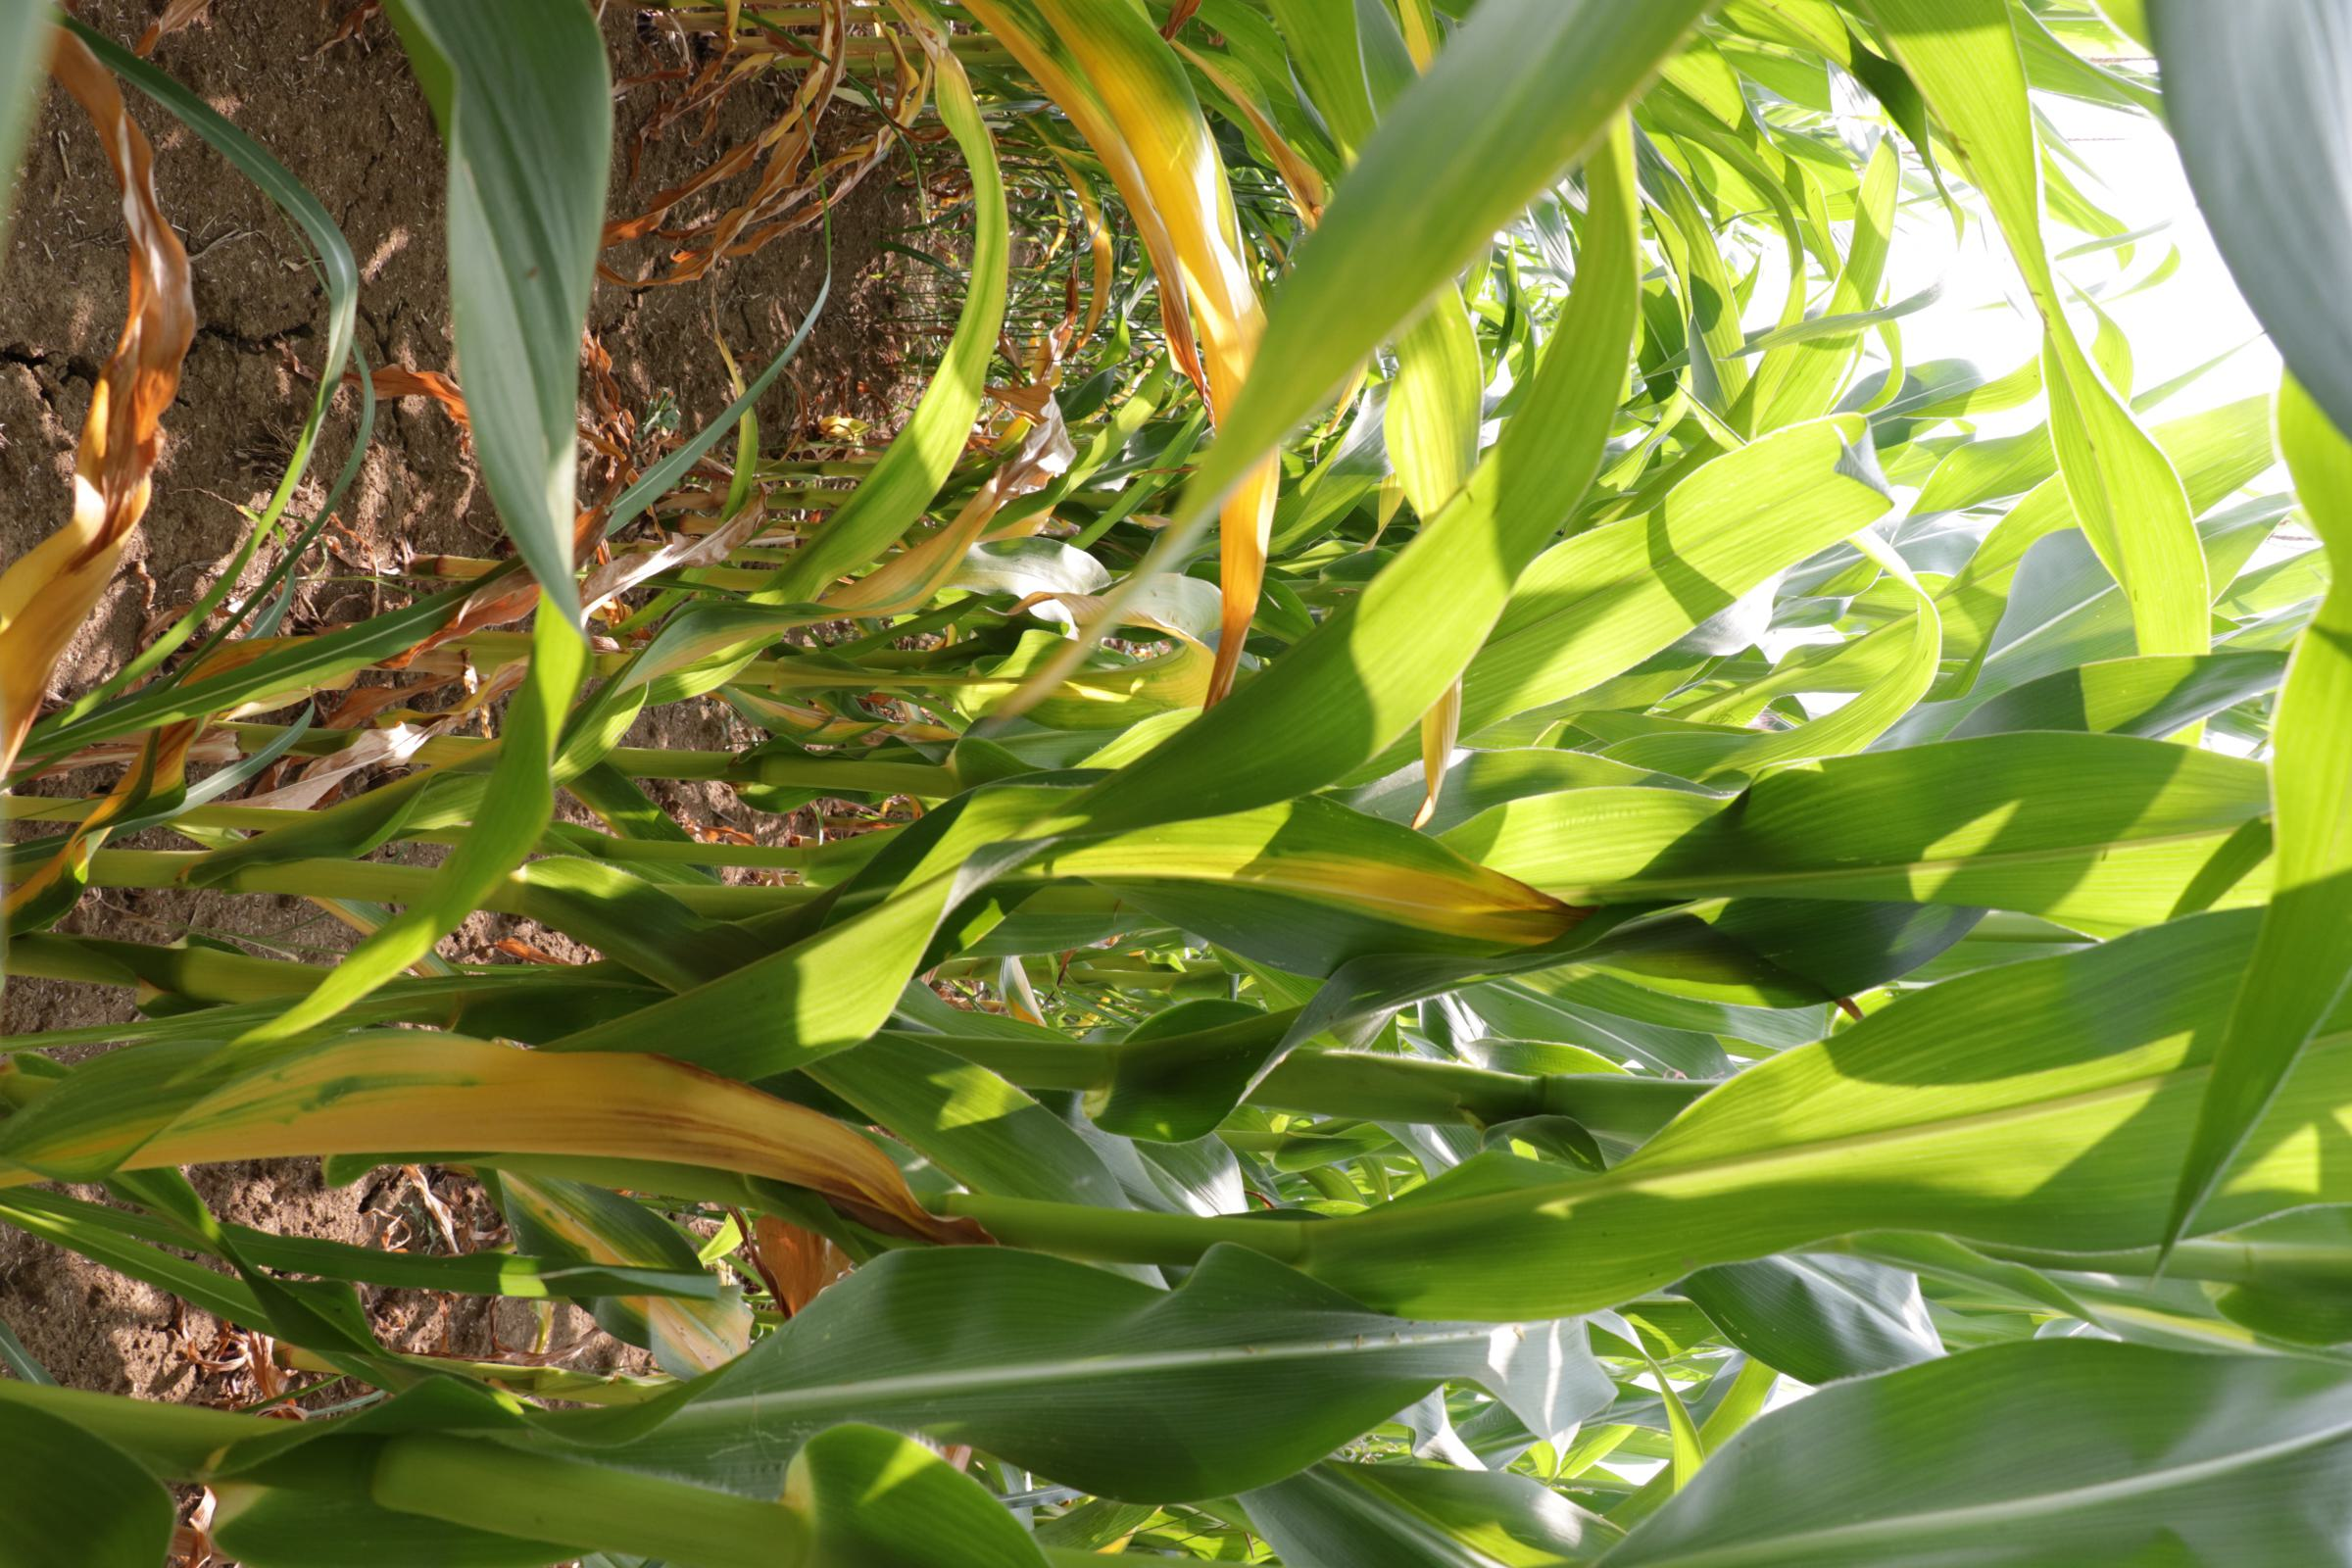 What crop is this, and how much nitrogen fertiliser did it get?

maize, no added nitrogen
